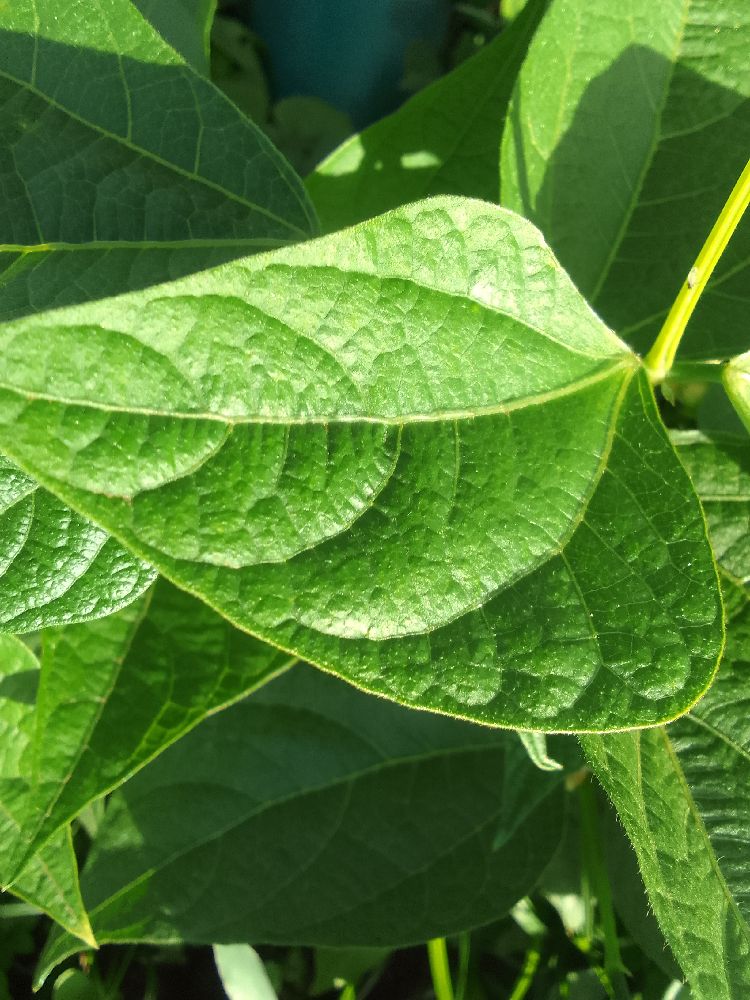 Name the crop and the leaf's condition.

common bean, healthy
